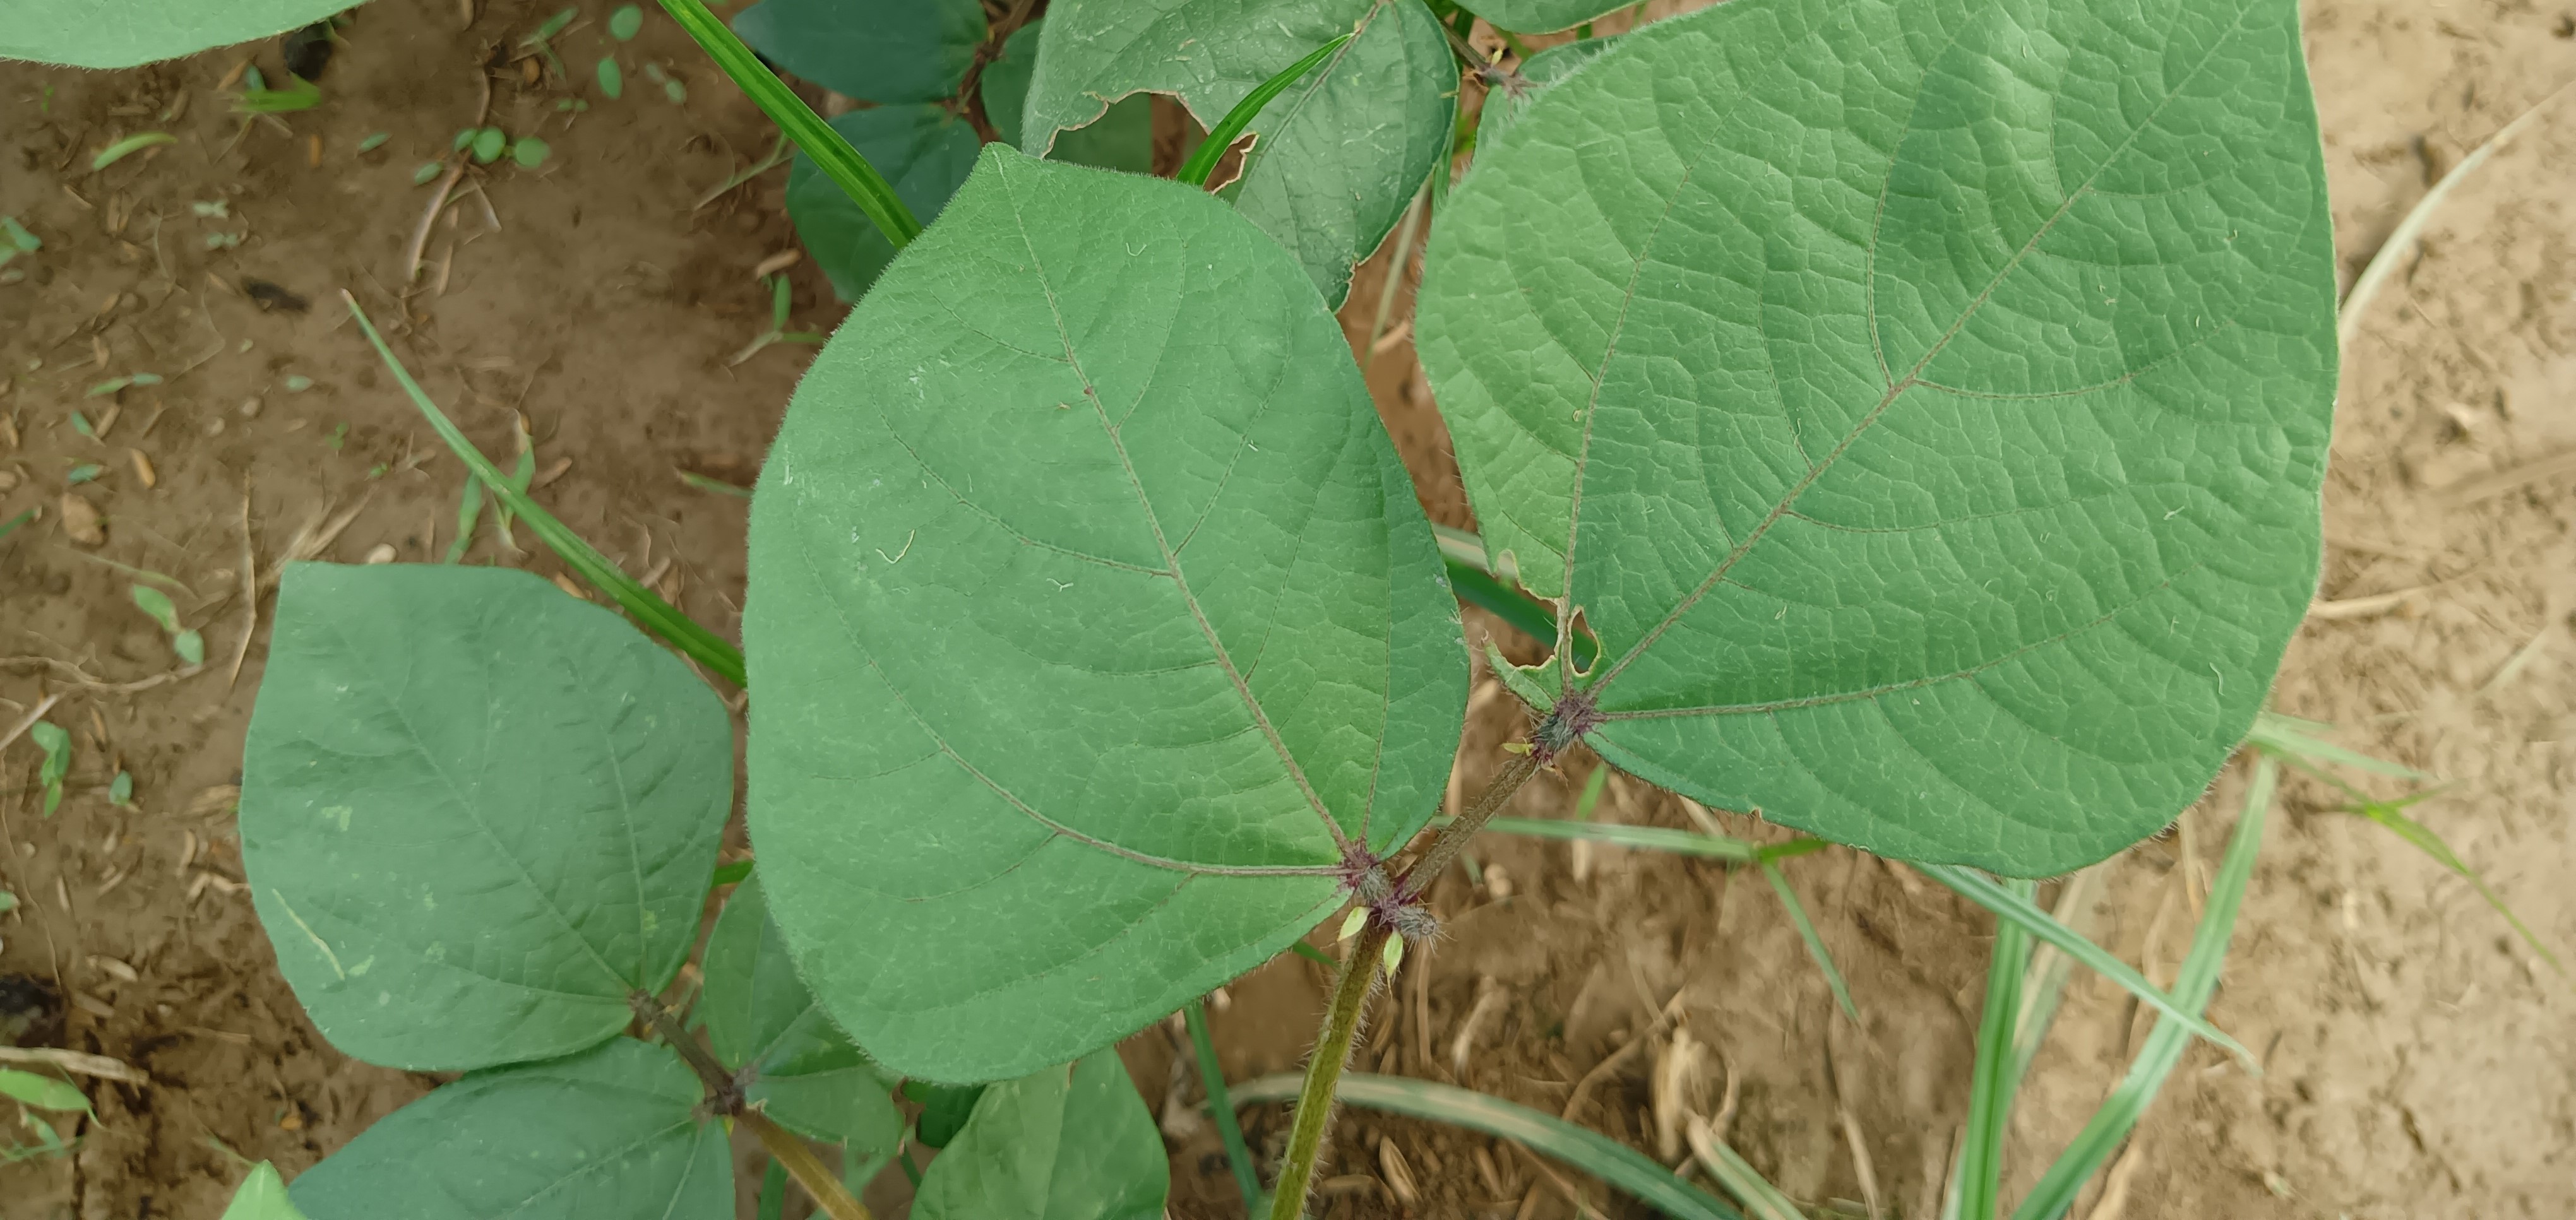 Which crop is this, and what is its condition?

mungbean, healthy
